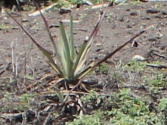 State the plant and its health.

agave, sick
